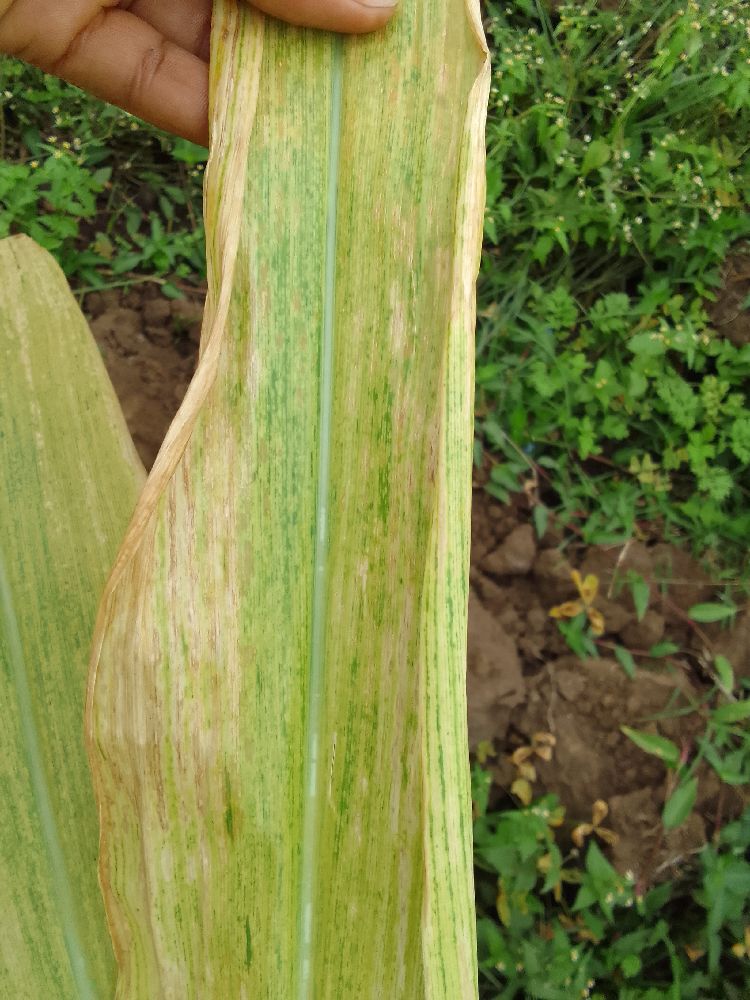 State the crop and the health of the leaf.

maize, maize lethal necrosis
